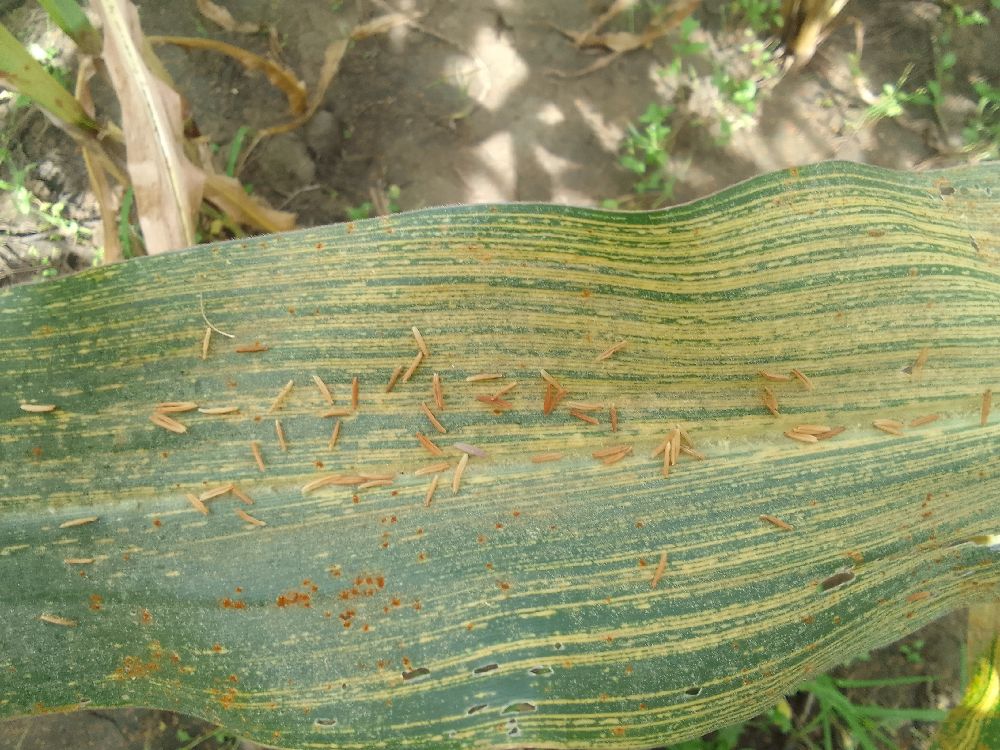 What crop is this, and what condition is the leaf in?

maize, maize streak virus
